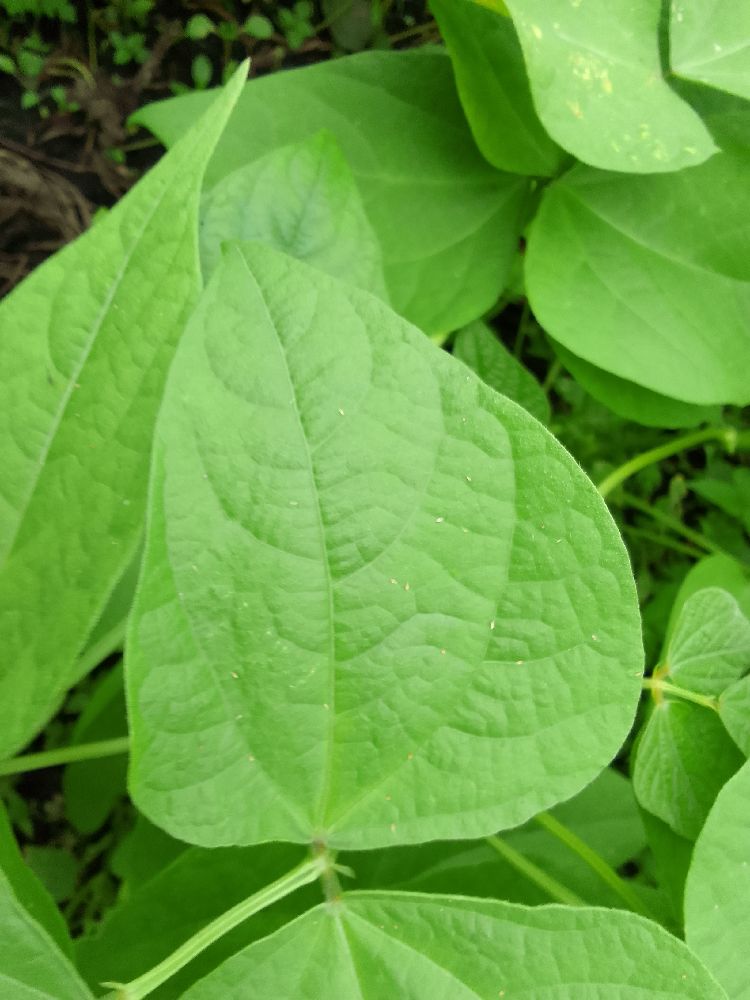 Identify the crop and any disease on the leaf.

common bean, healthy
